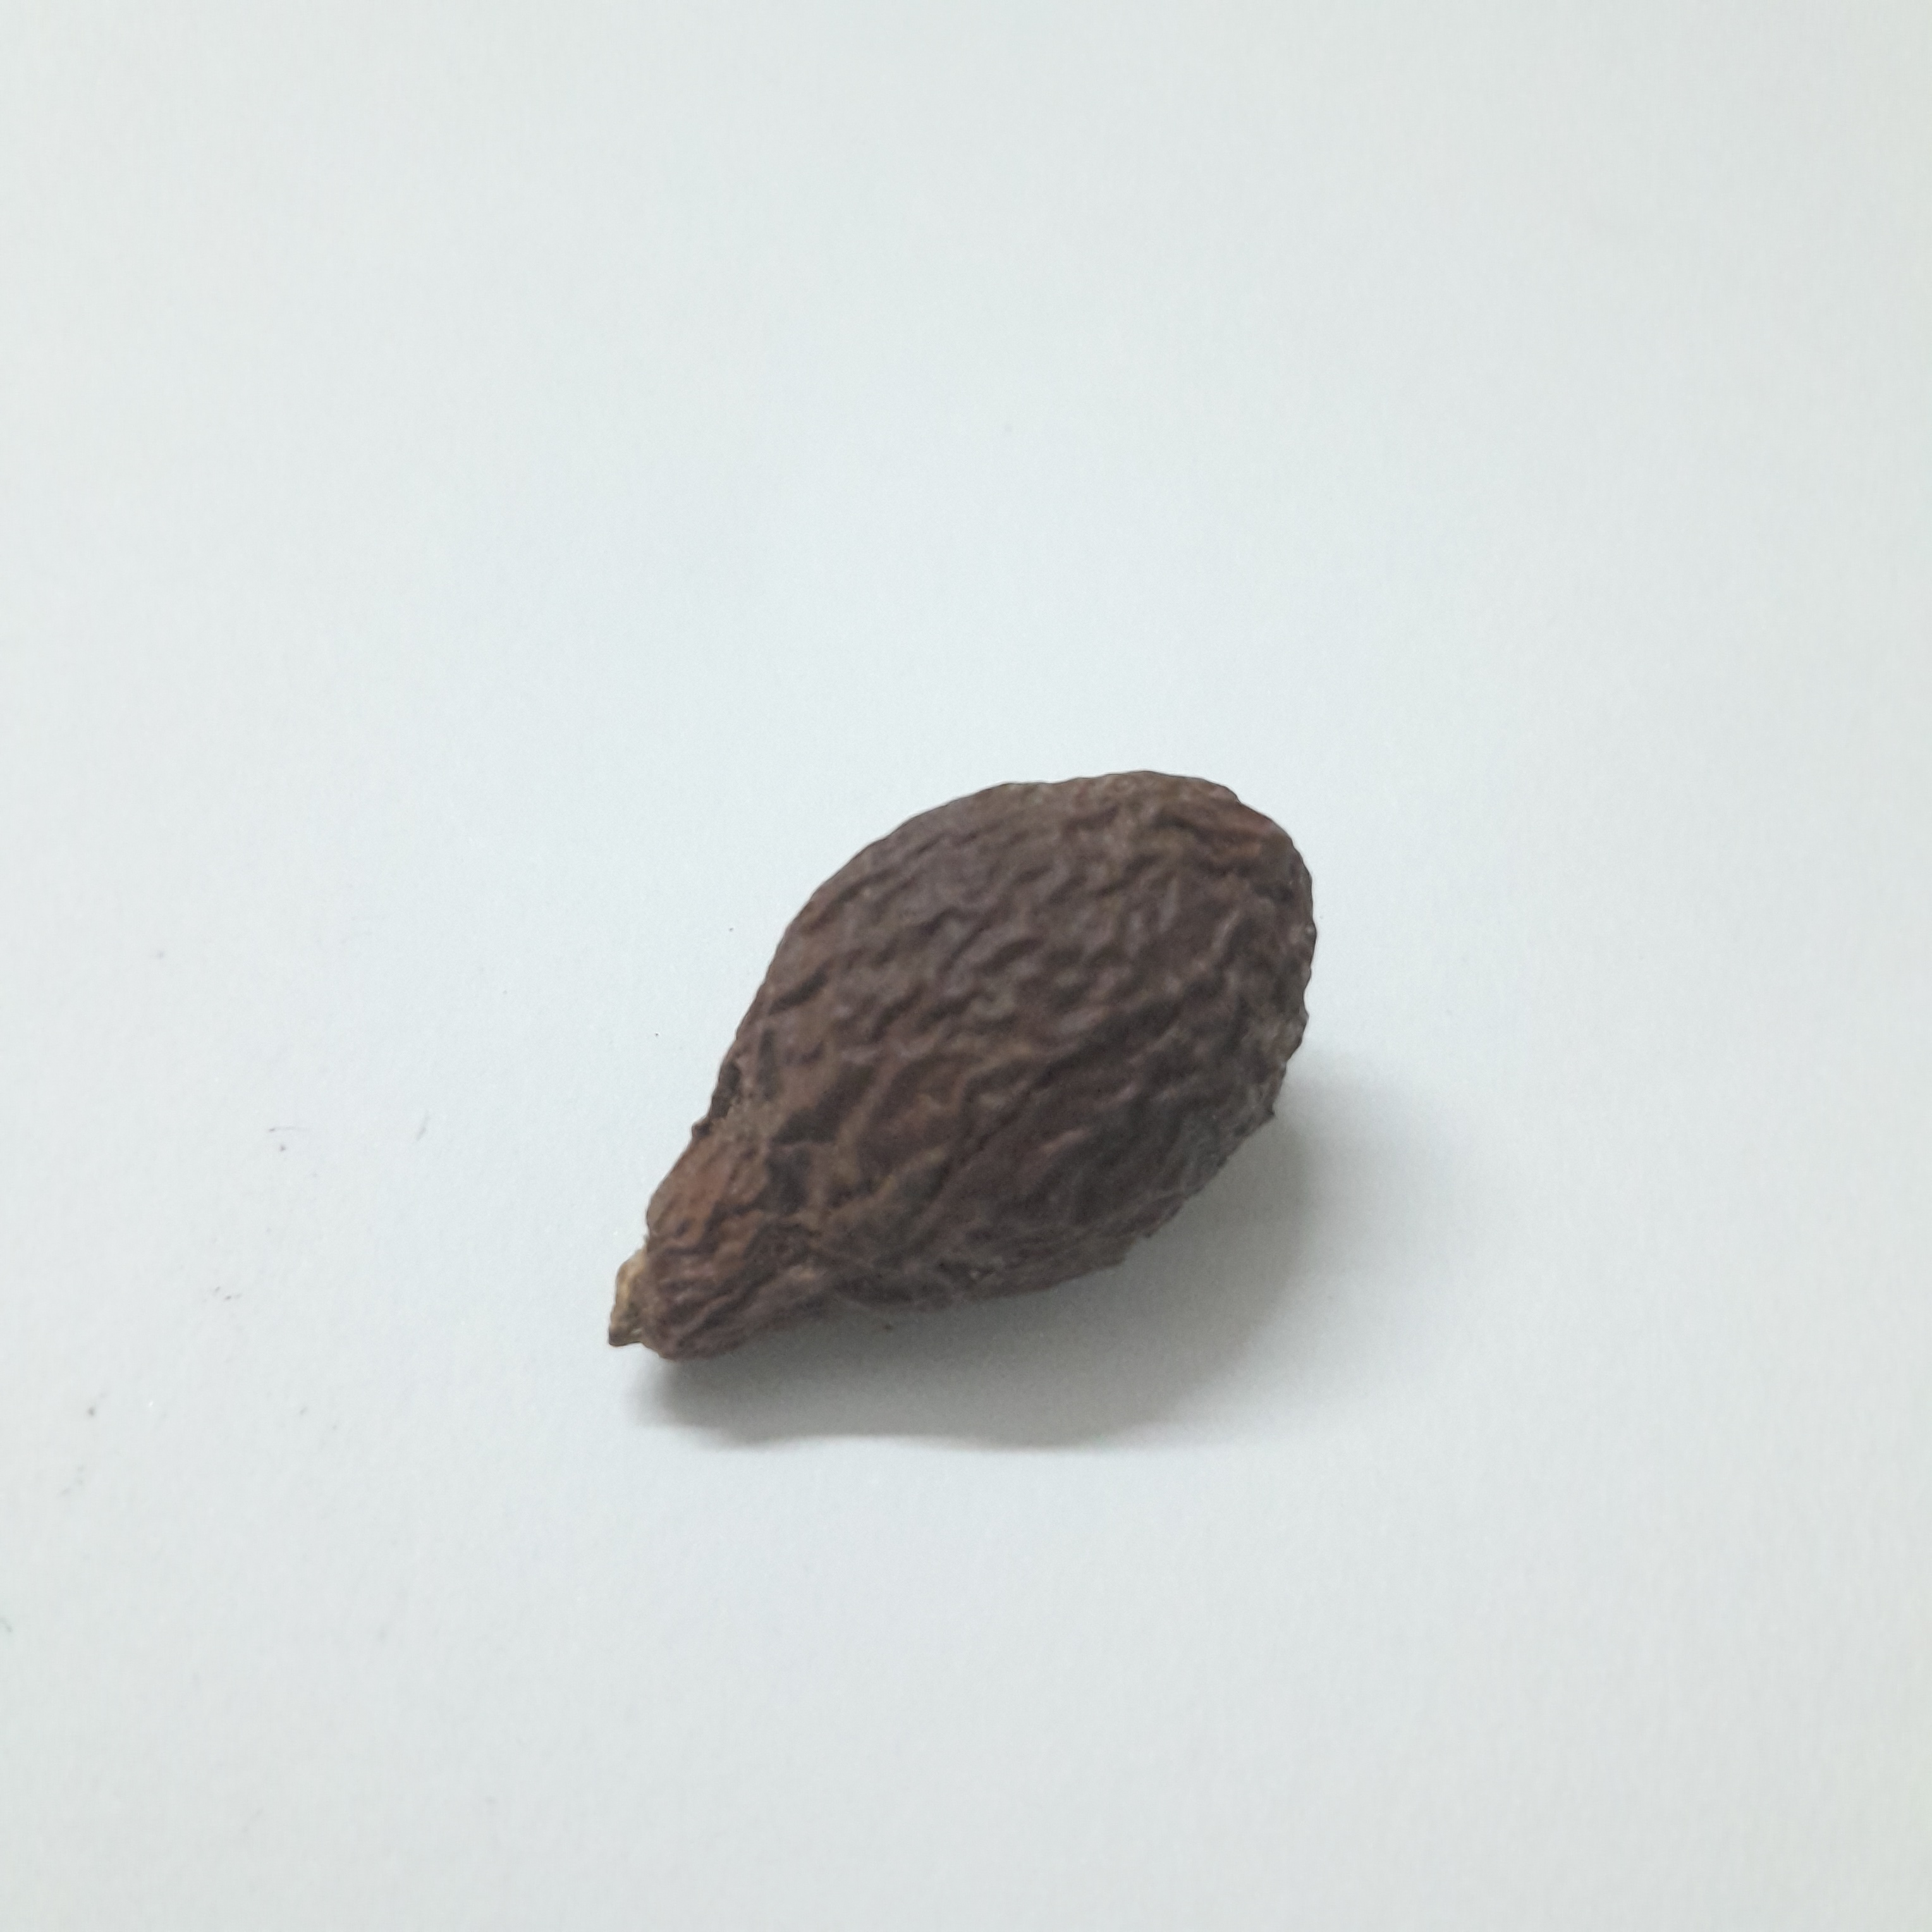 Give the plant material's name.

niranjanphal
